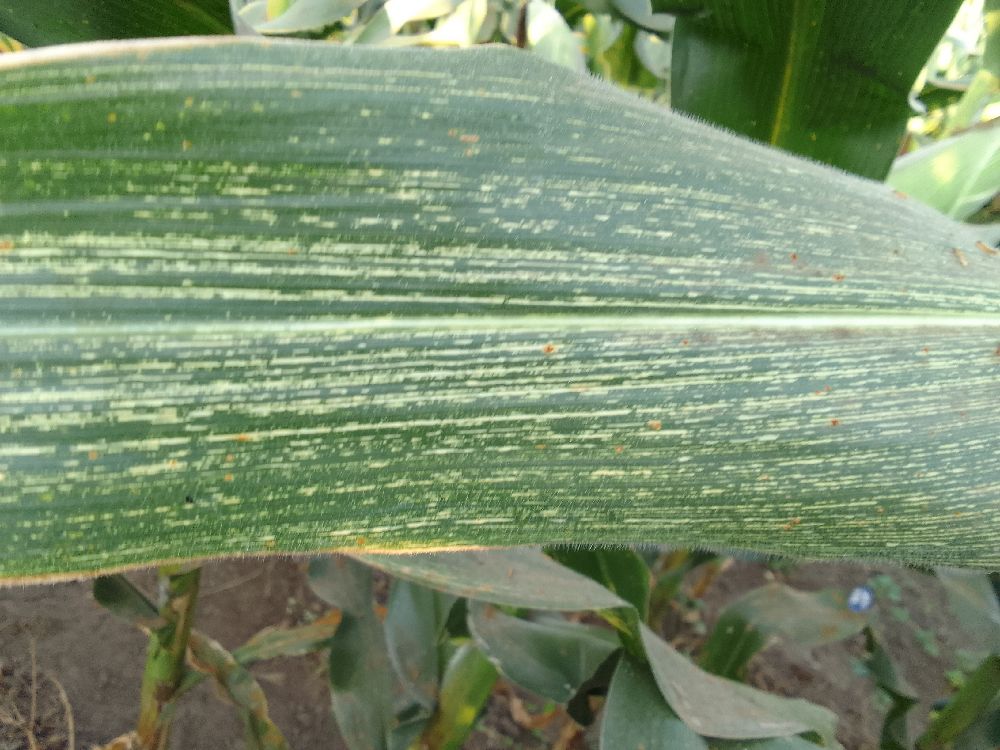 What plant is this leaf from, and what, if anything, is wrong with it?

maize, maize streak virus
